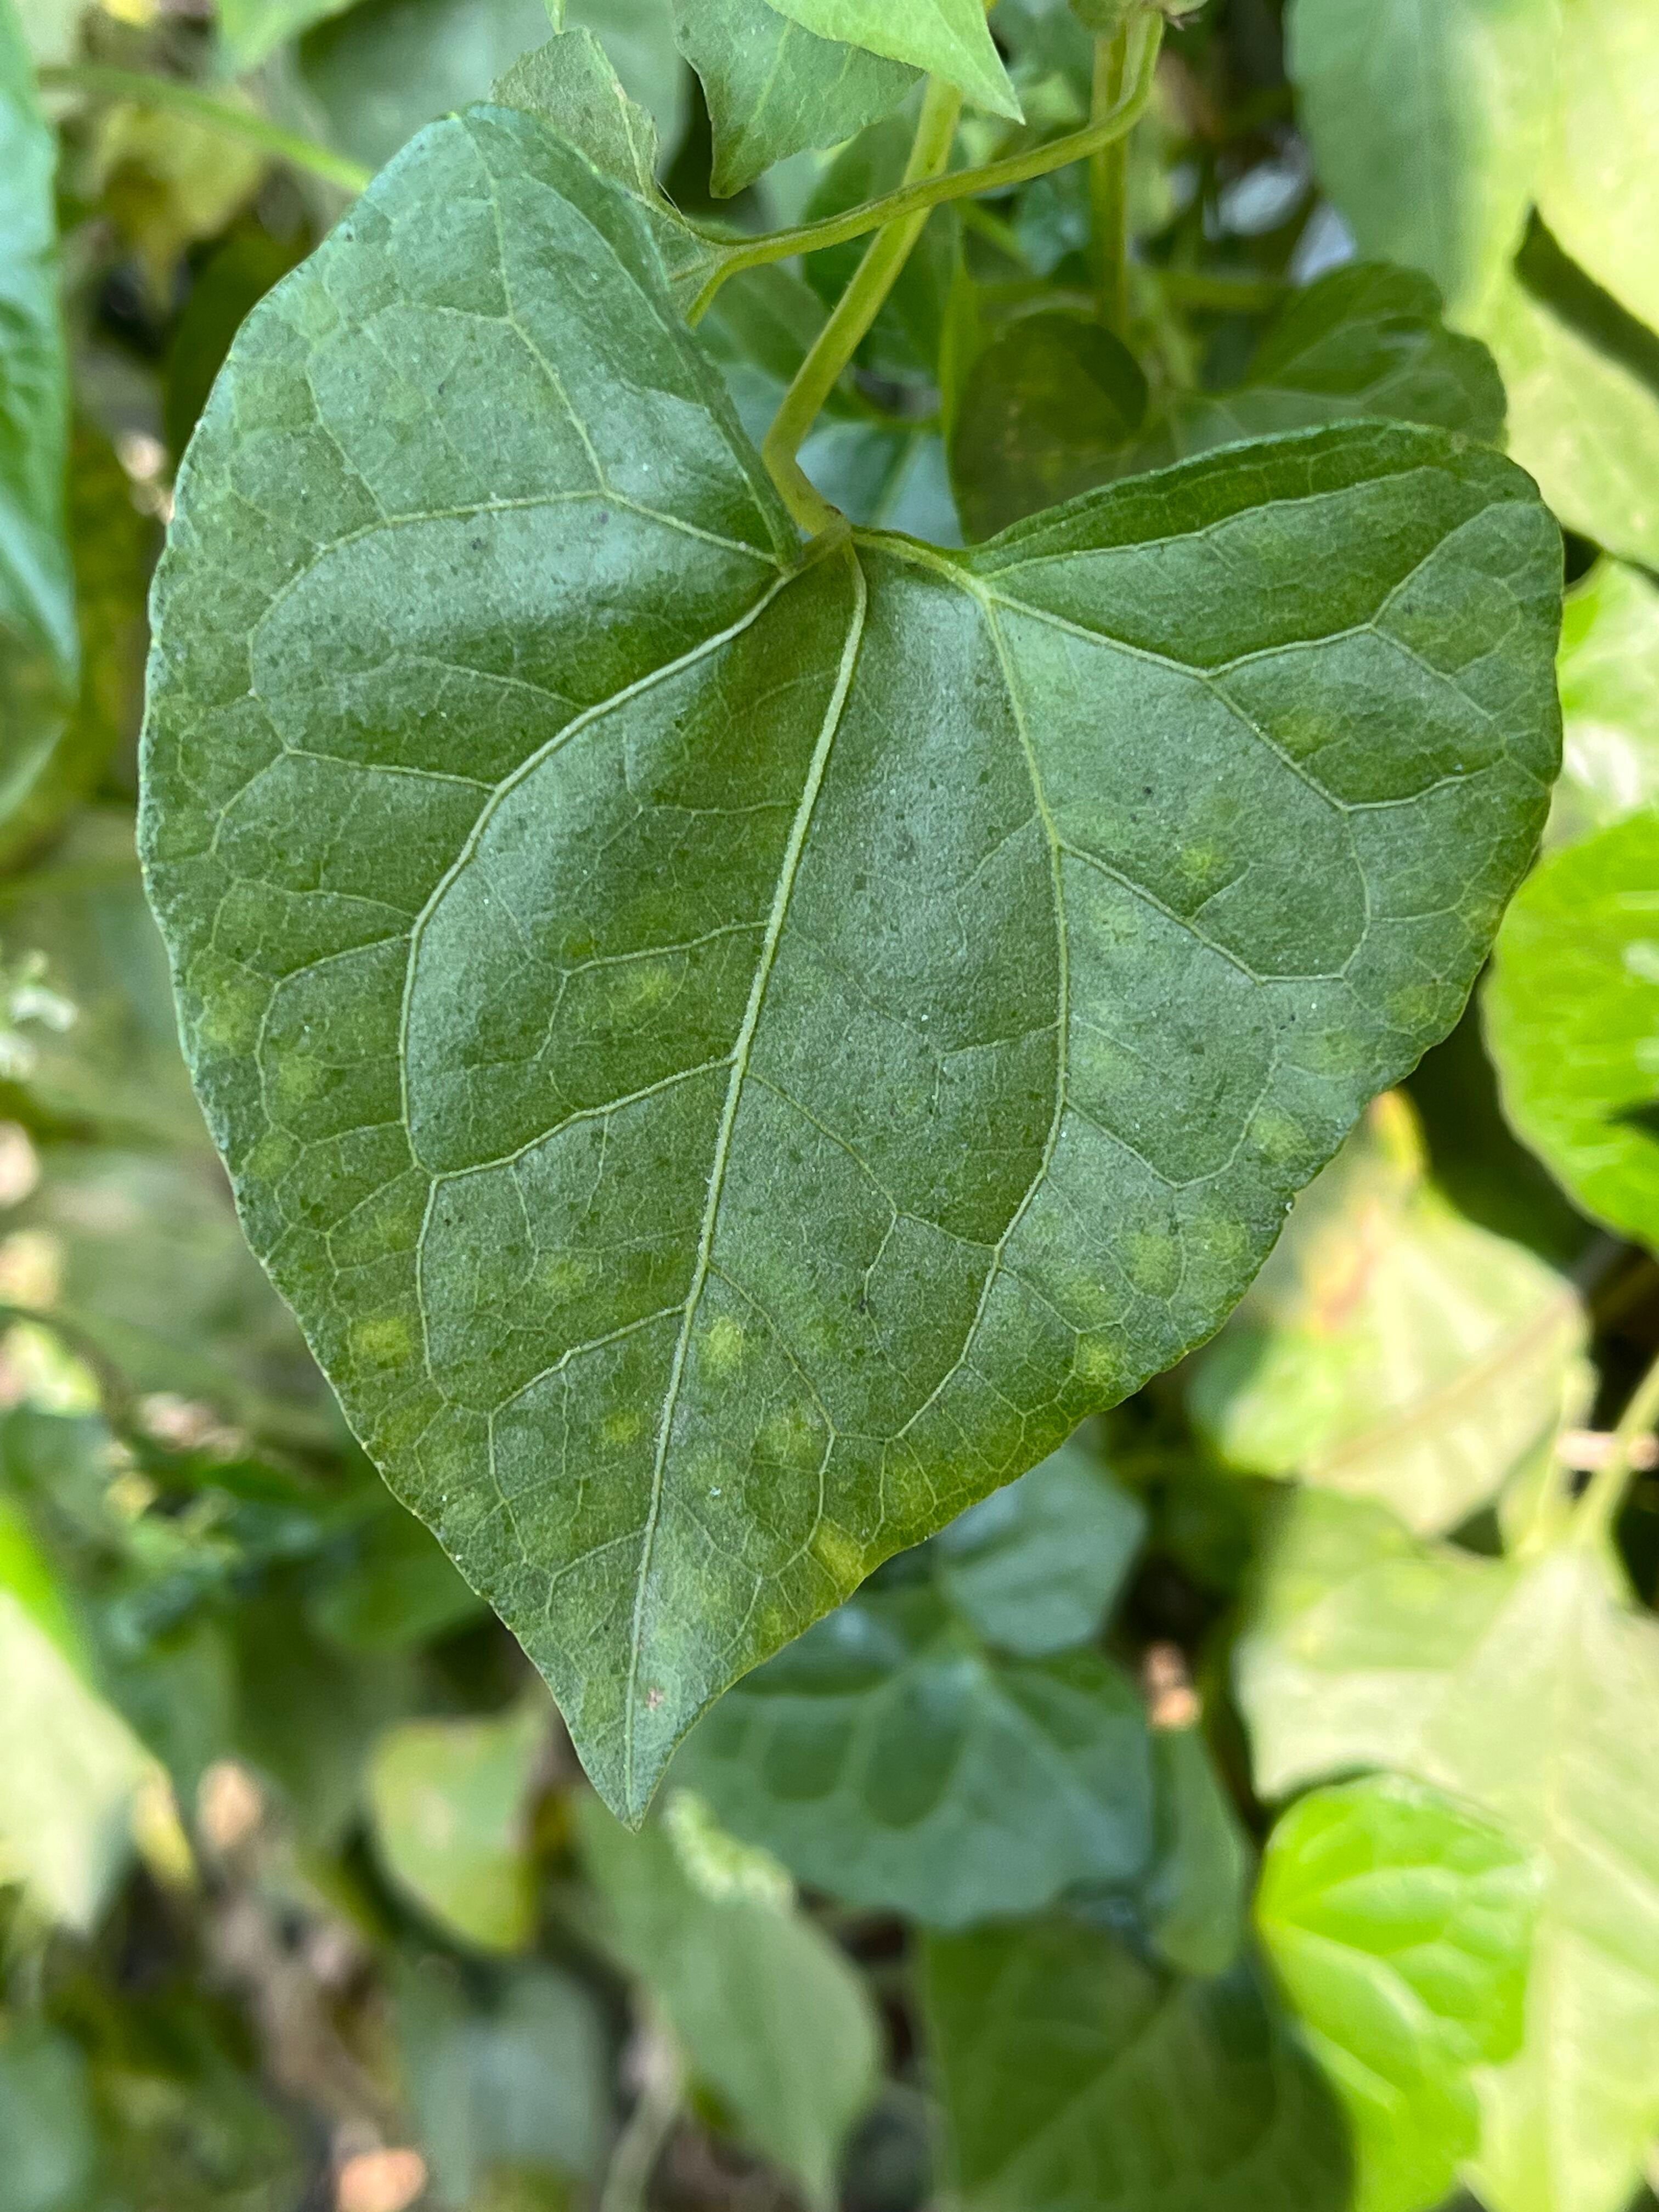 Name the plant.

bitter vine
